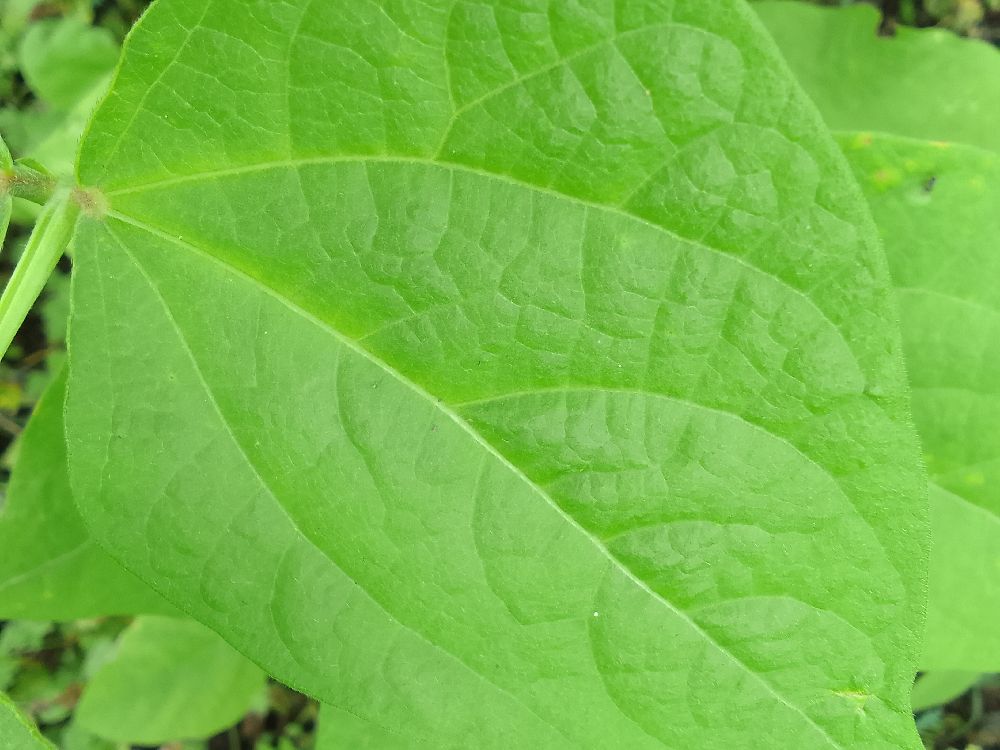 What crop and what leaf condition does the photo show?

common bean, healthy
